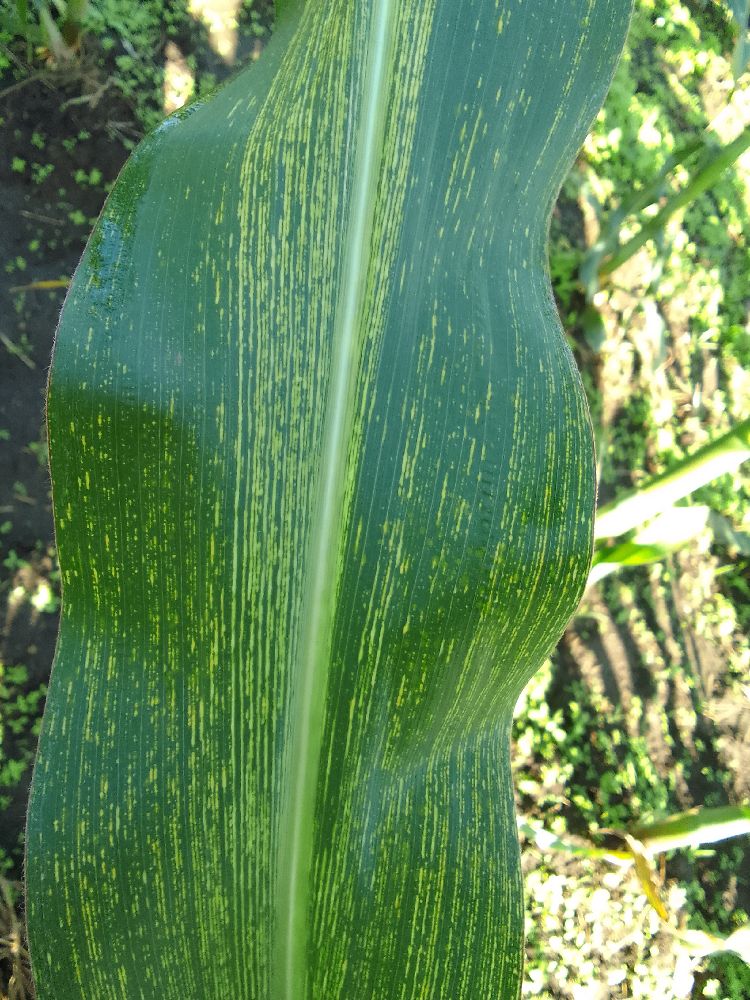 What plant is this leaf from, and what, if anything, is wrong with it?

maize, maize streak virus
